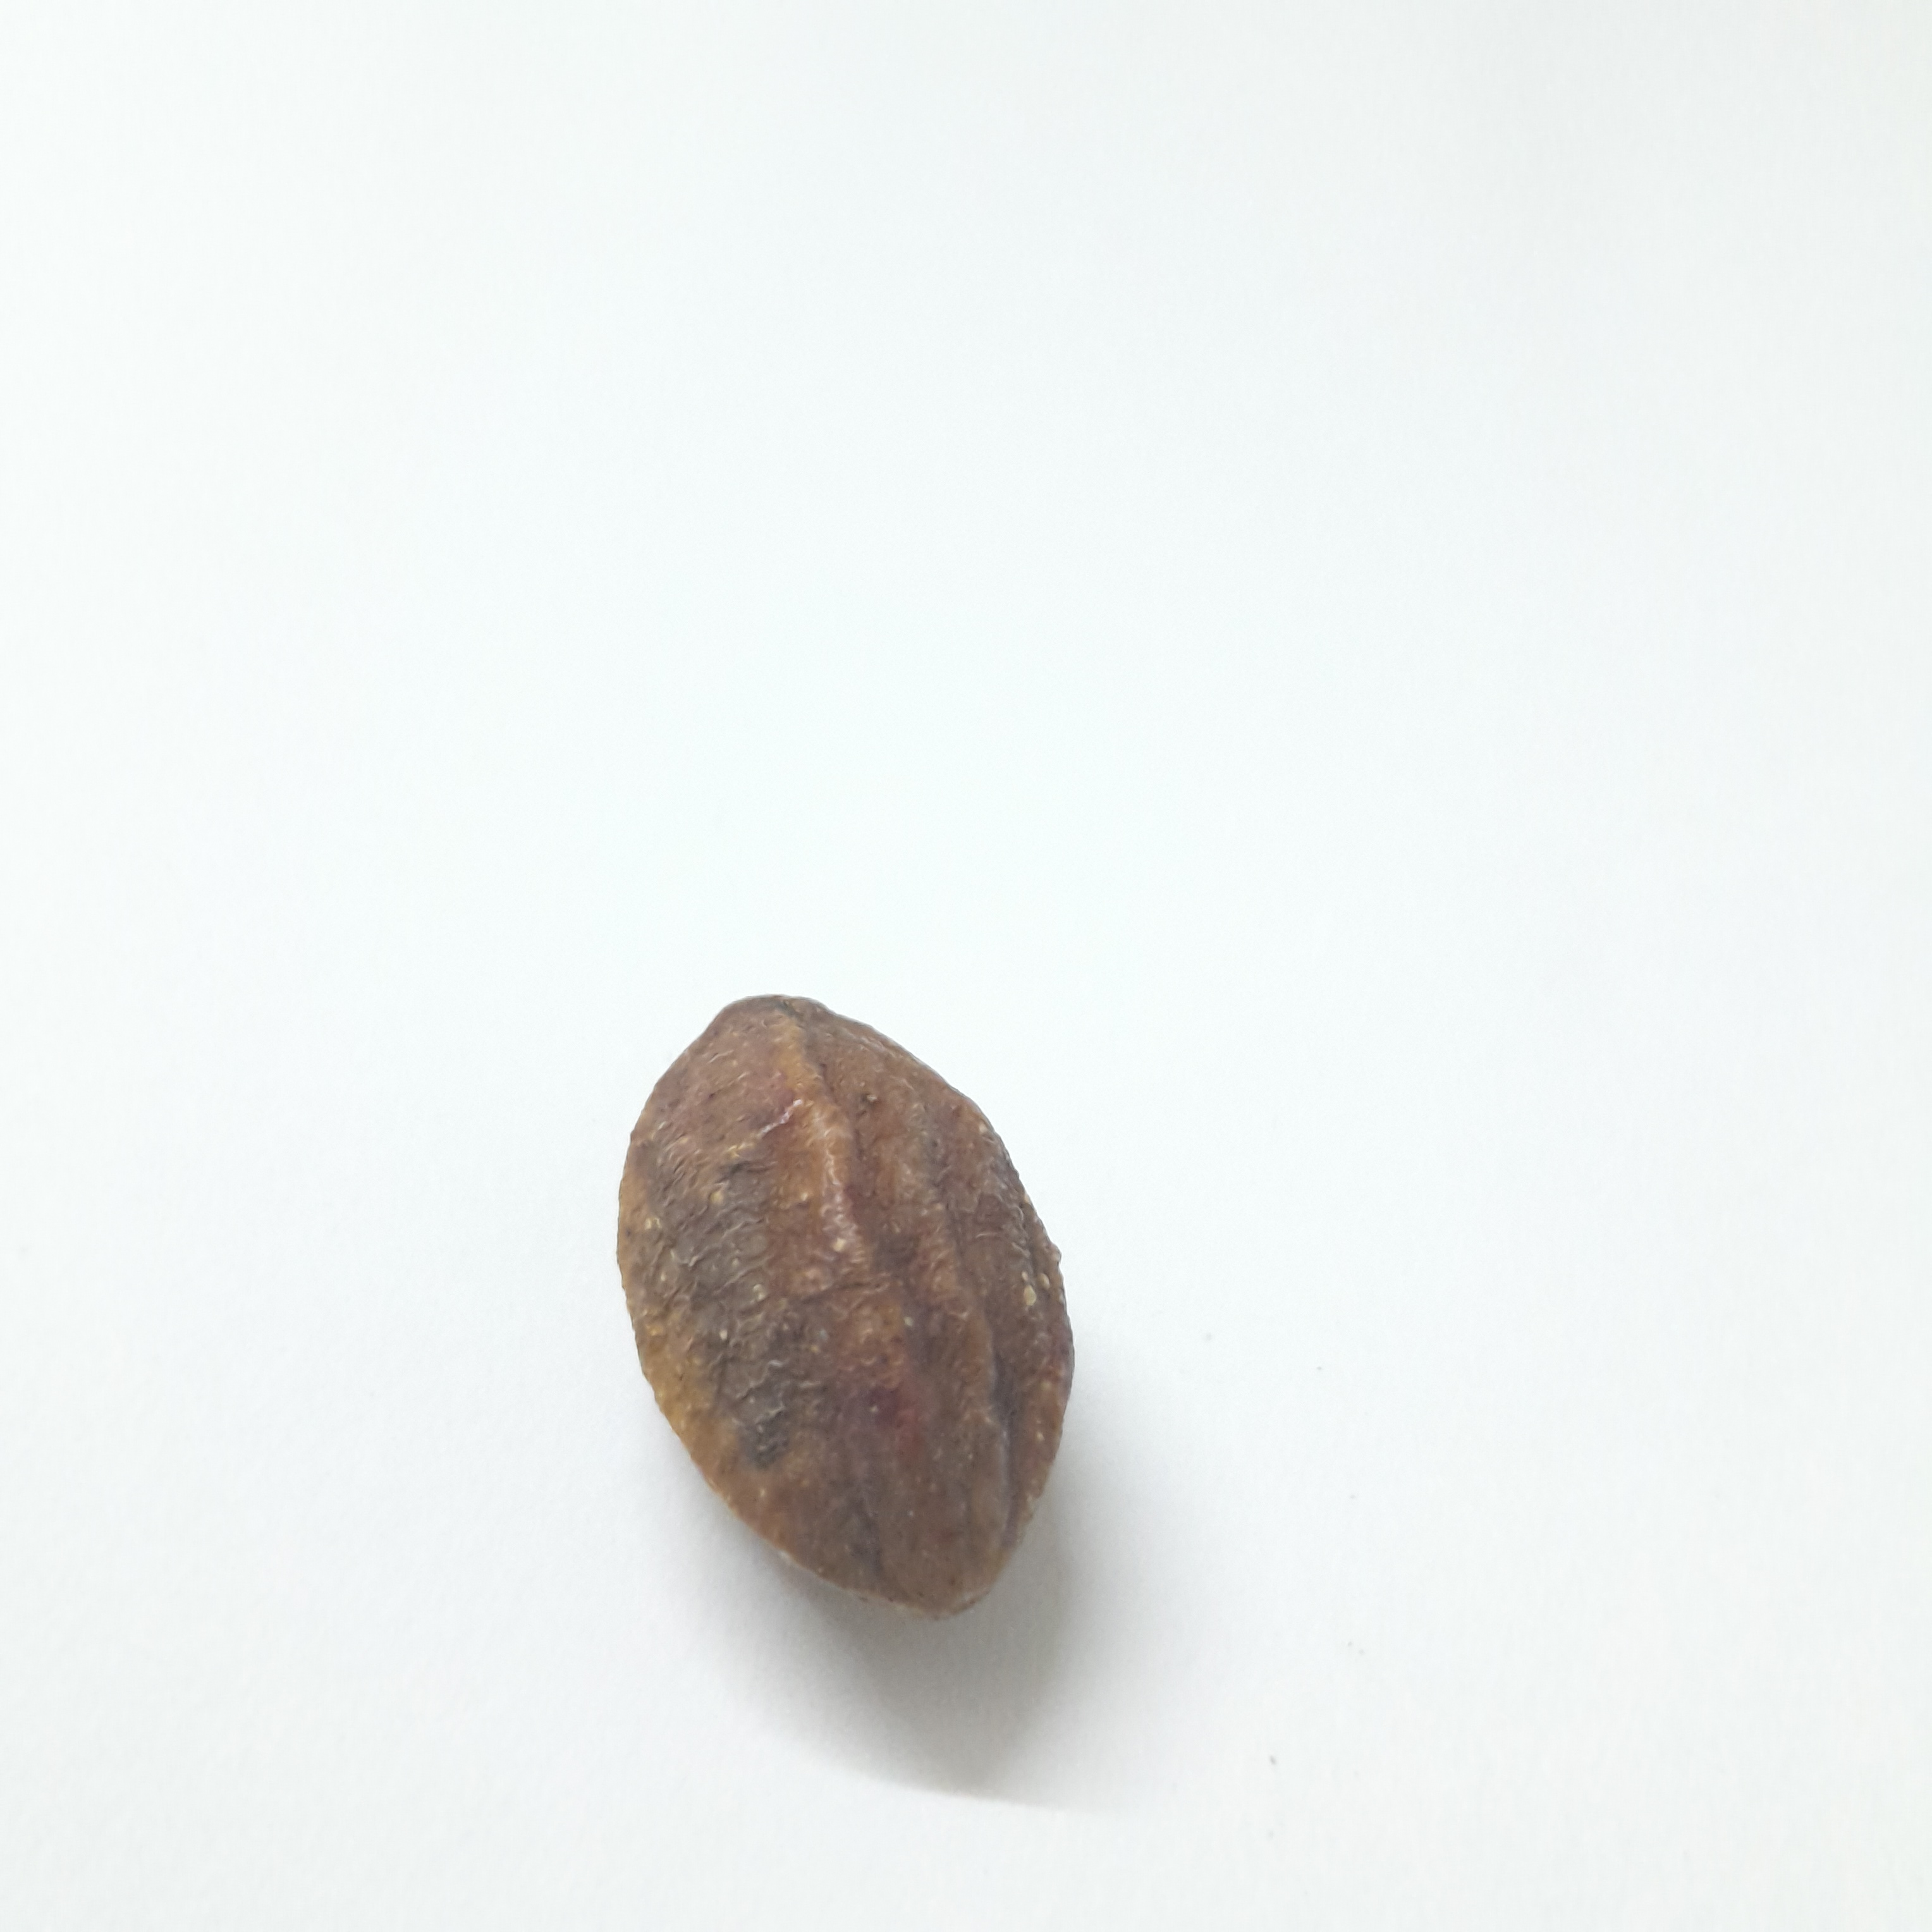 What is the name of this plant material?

hirdaa
